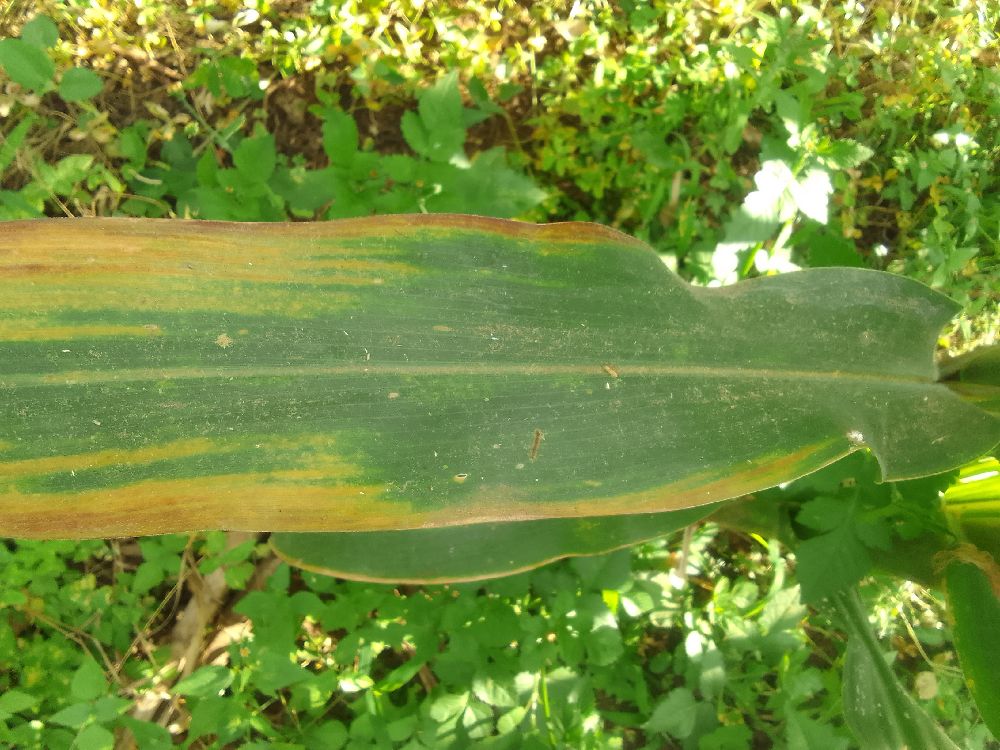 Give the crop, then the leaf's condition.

maize, maize lethal necrosis
